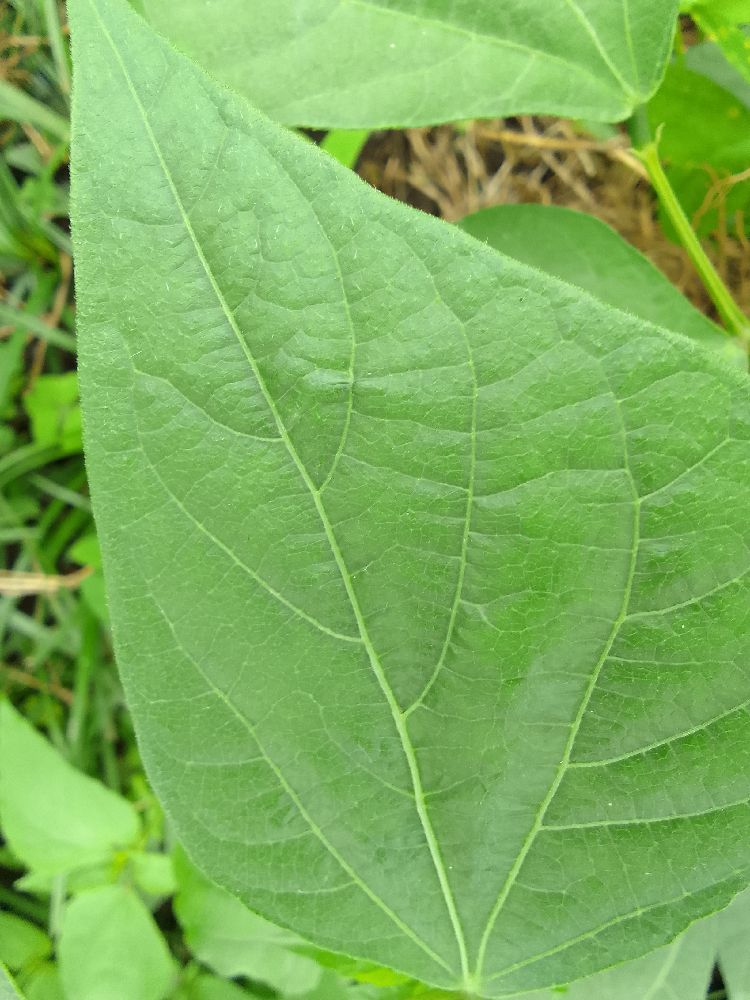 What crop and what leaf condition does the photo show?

common bean, healthy
